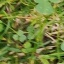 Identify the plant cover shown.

unstructured weed
